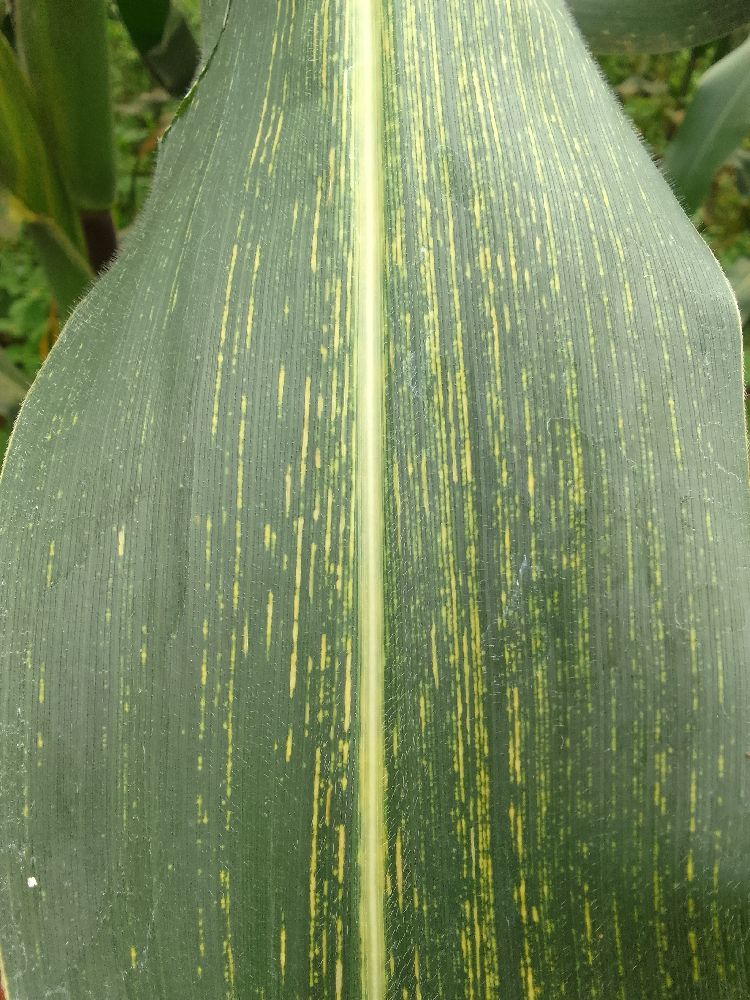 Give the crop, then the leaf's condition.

maize, maize streak virus
